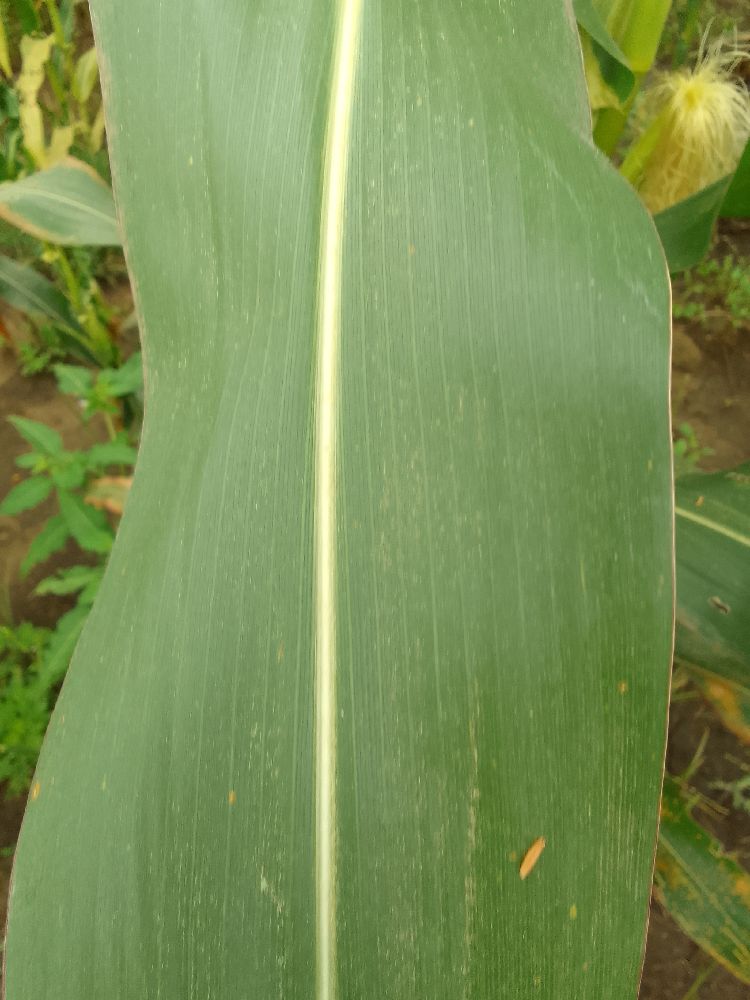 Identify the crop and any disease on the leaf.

maize, healthy
